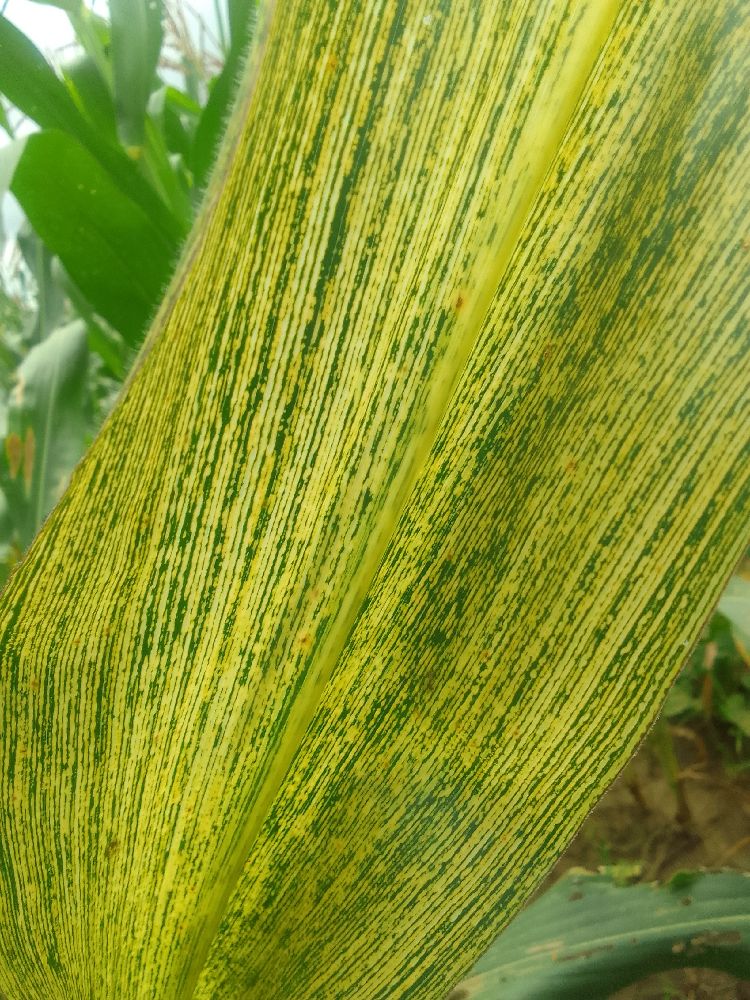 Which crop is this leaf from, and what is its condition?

maize, maize streak virus
